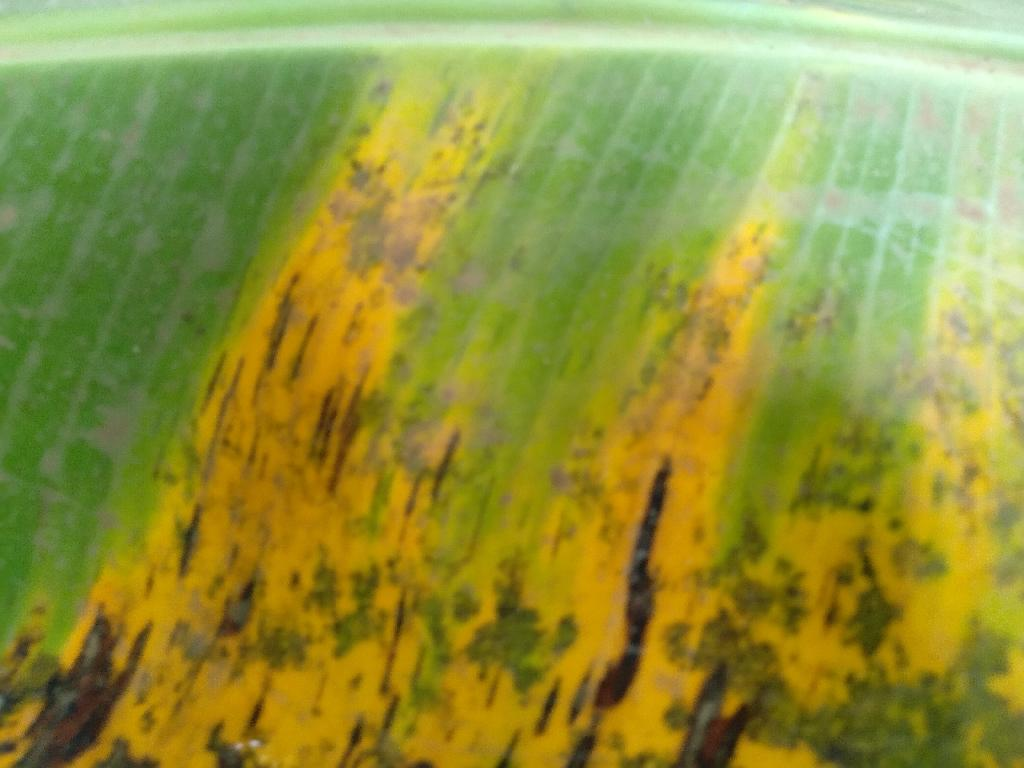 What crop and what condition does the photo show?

banana, black sigatoka
